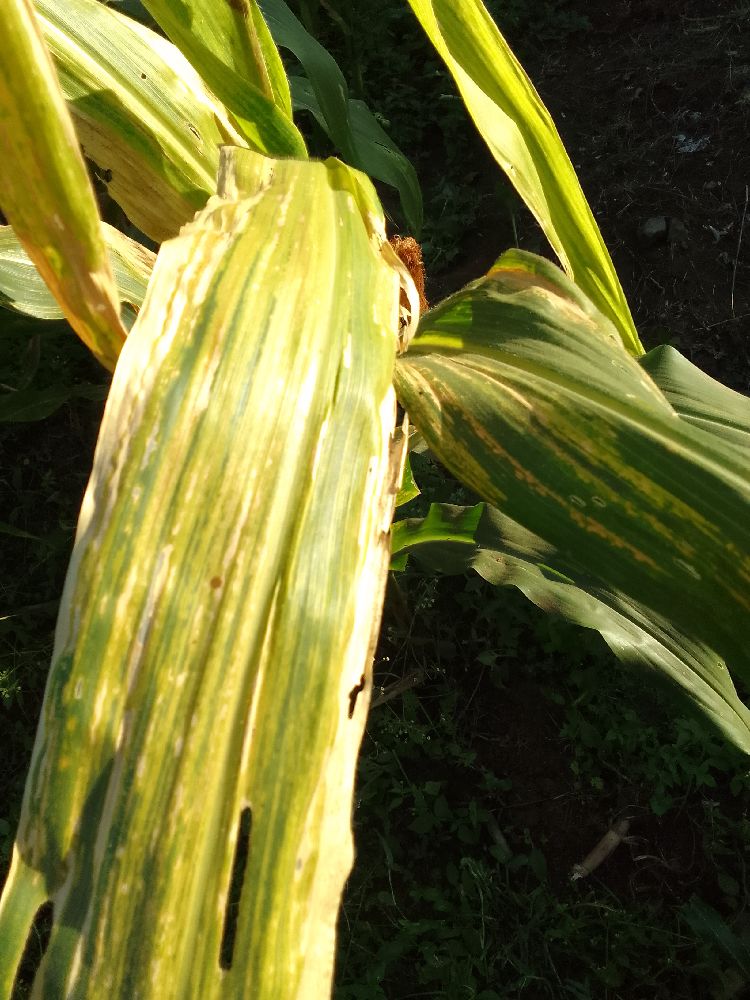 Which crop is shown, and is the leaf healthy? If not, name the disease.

maize, maize lethal necrosis
